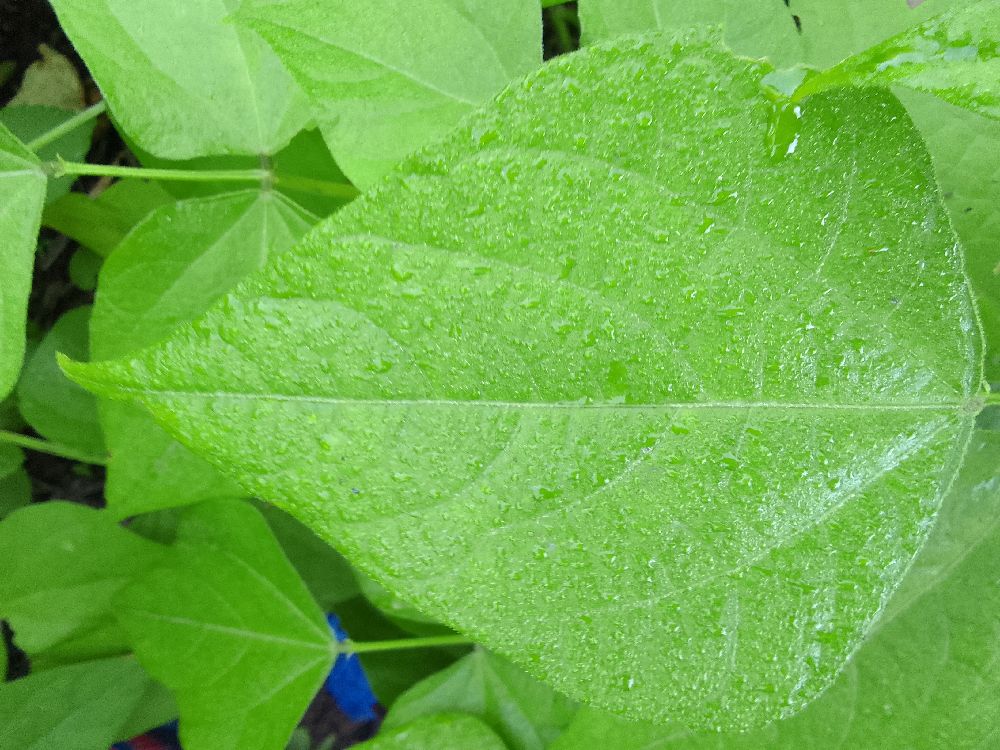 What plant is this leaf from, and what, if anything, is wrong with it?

common bean, healthy
